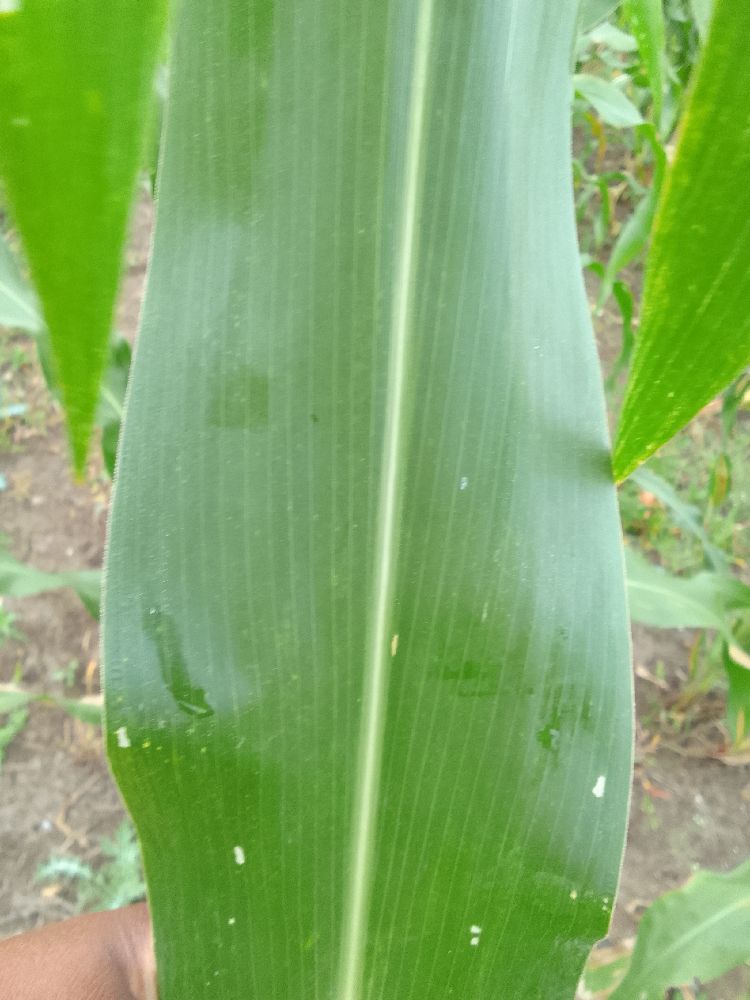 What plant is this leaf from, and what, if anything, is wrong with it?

maize, healthy
